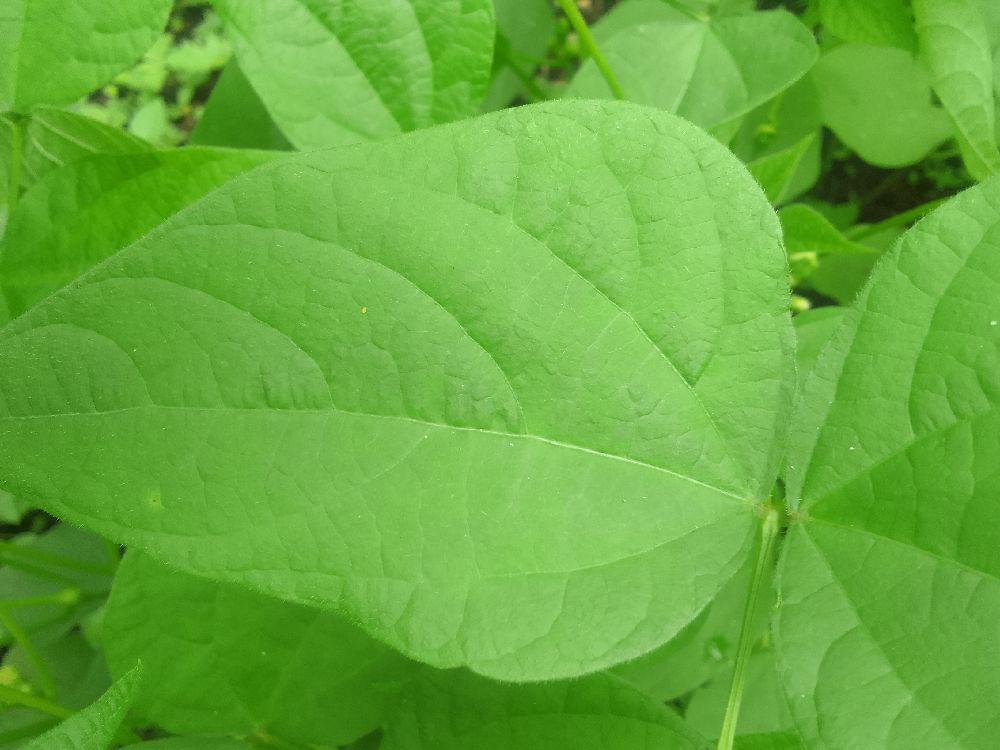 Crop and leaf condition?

common bean, healthy
